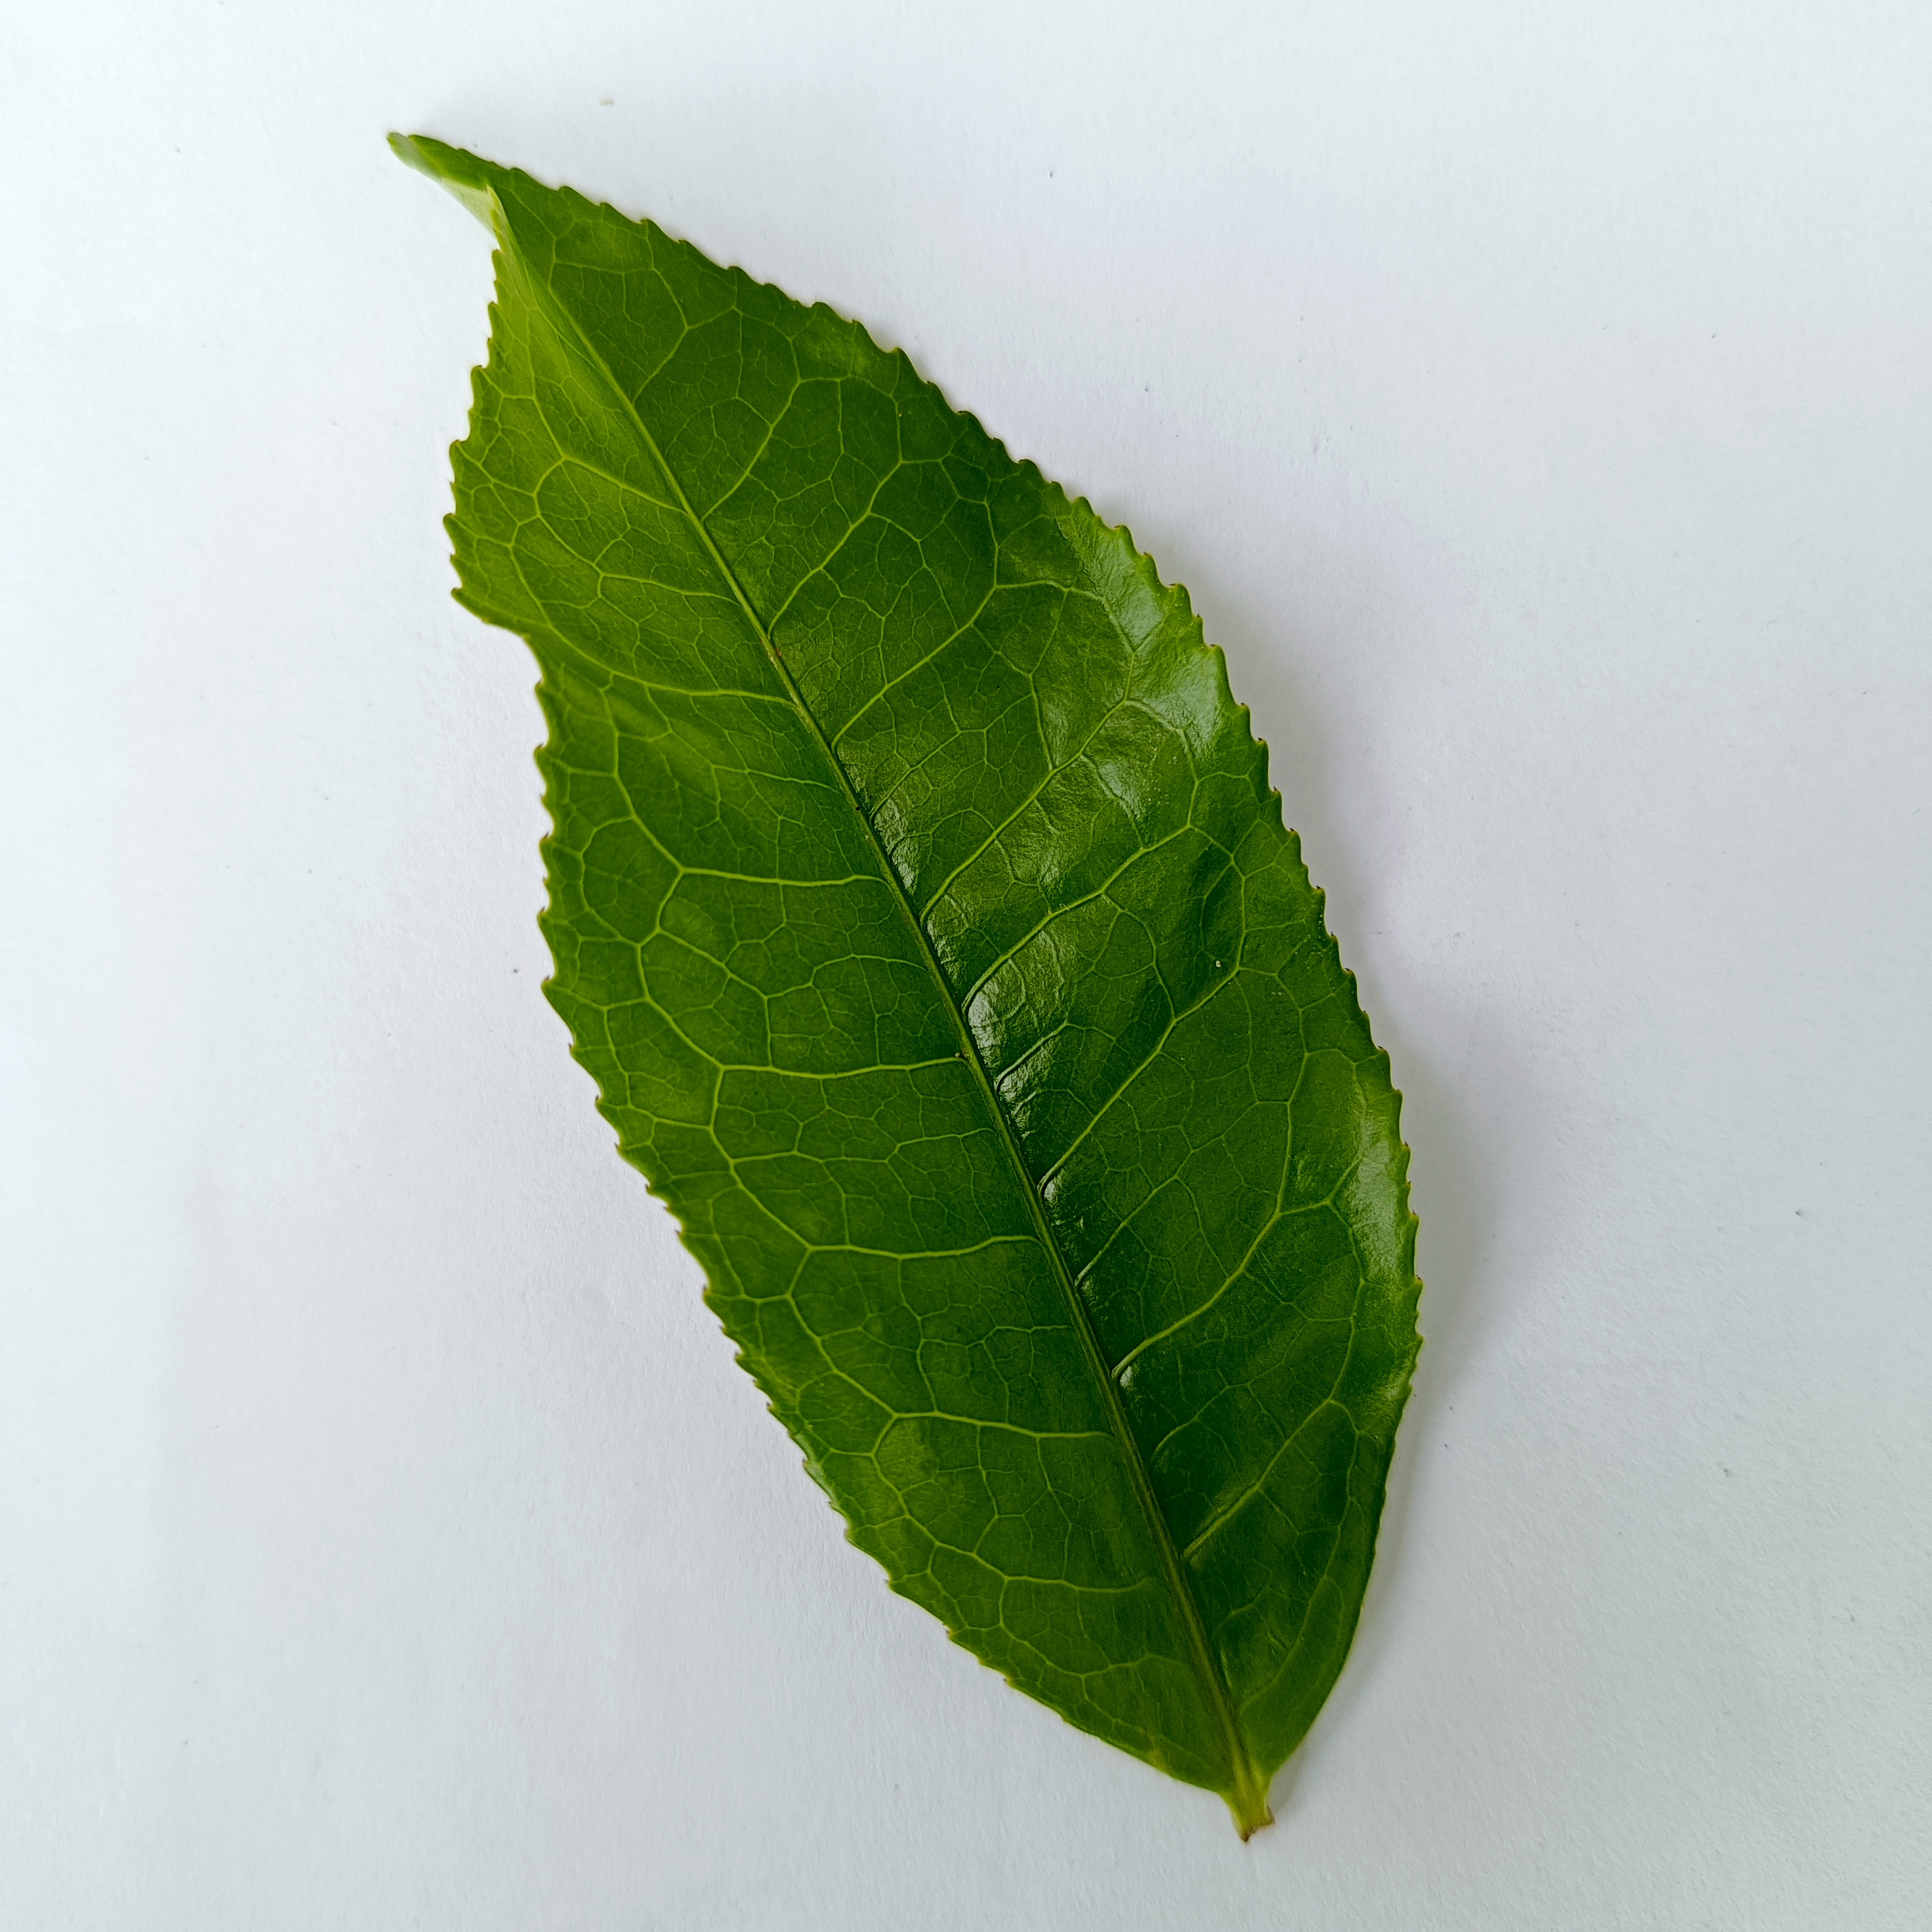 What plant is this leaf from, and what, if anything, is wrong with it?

tea, healthy
